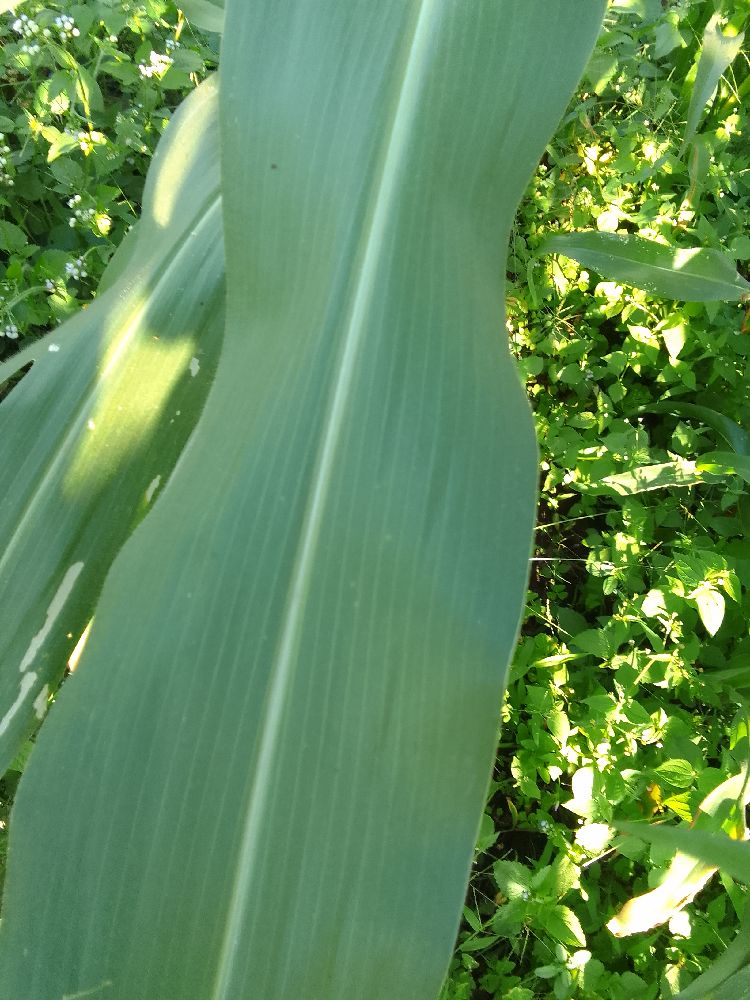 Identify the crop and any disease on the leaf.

maize, healthy
